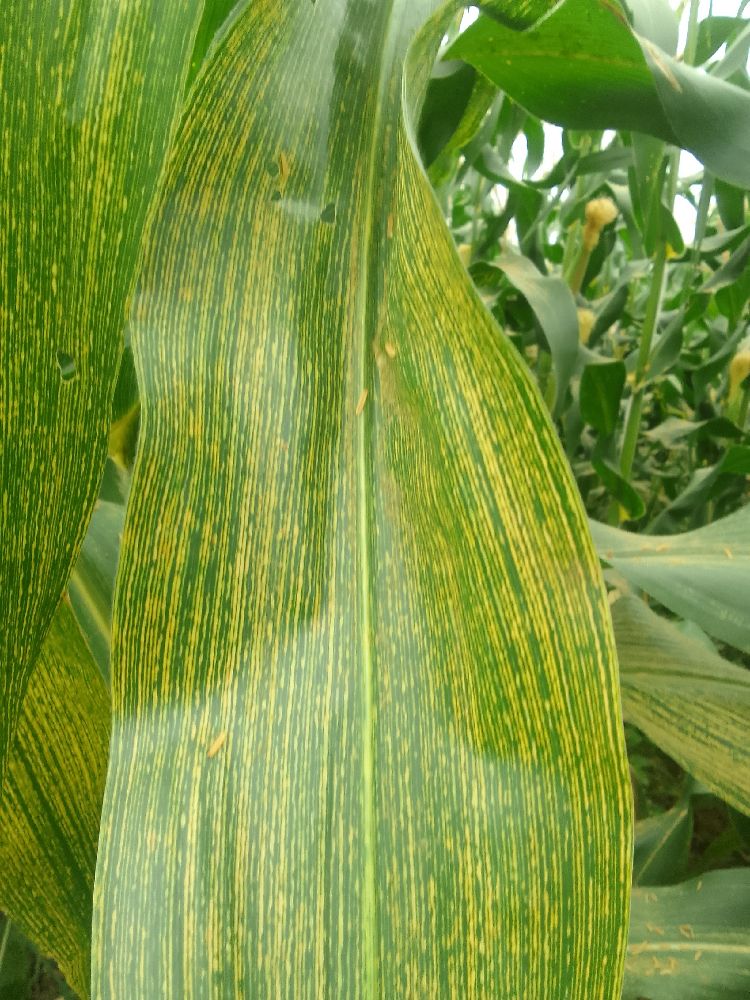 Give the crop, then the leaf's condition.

maize, maize streak virus
